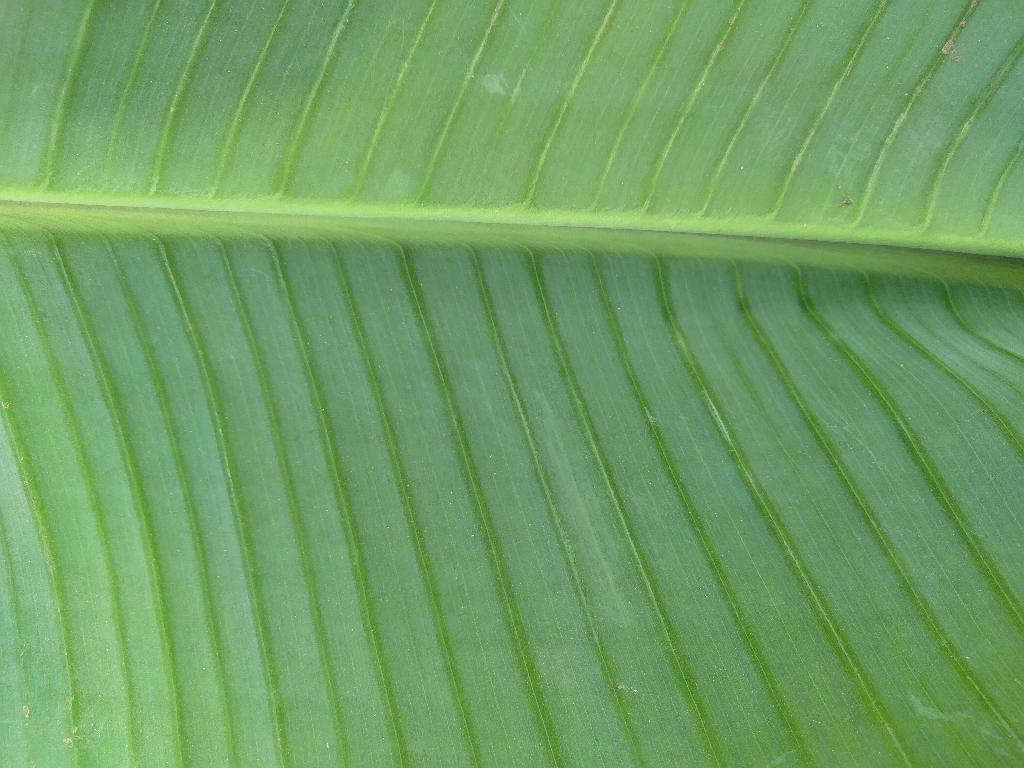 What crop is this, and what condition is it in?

banana, healthy
